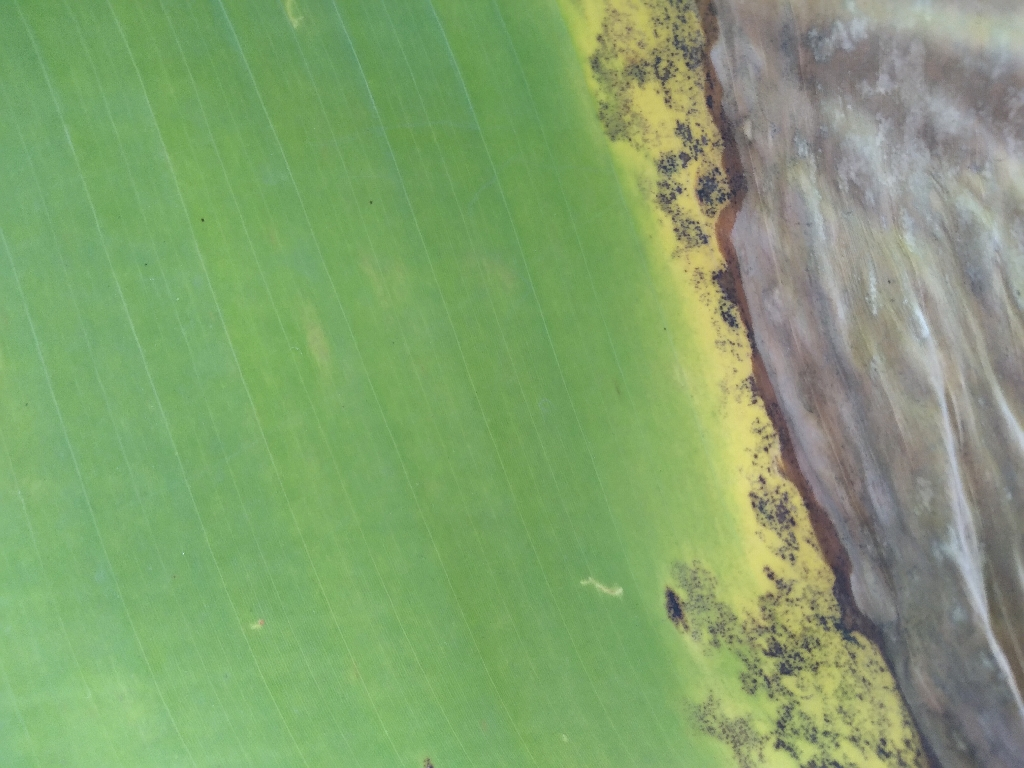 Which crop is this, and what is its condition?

banana, black sigatoka
